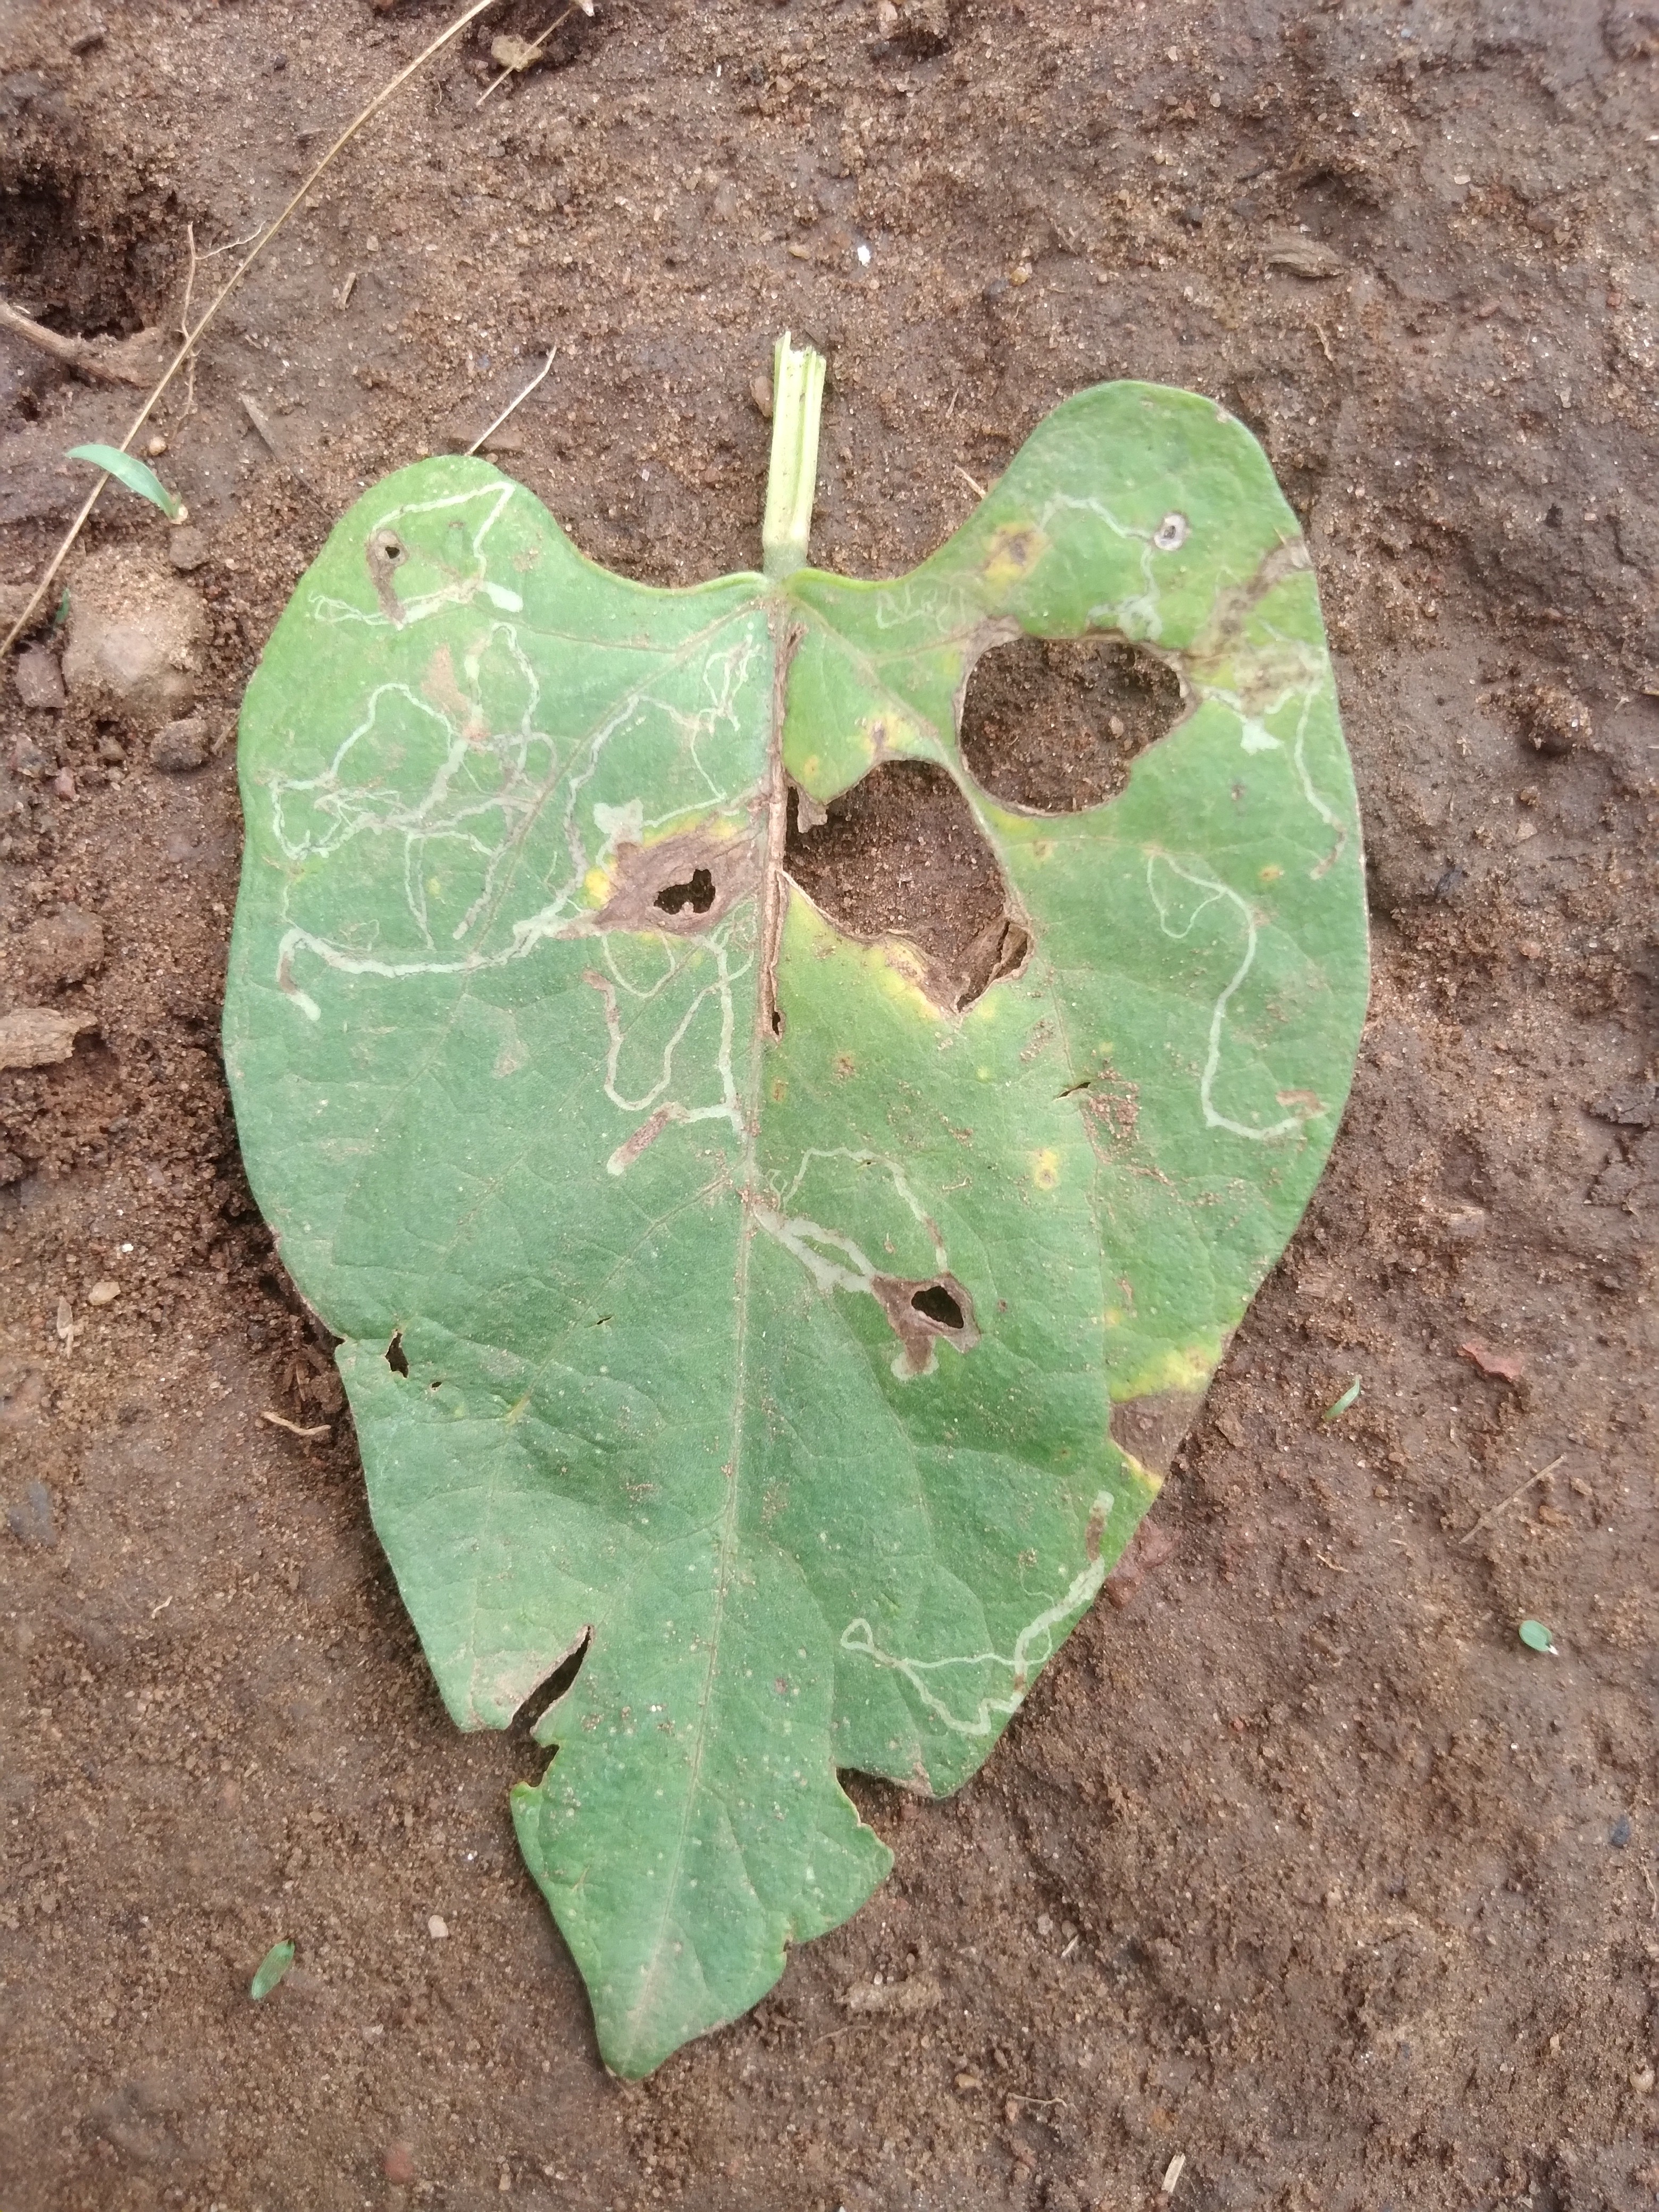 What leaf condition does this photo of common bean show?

rust
